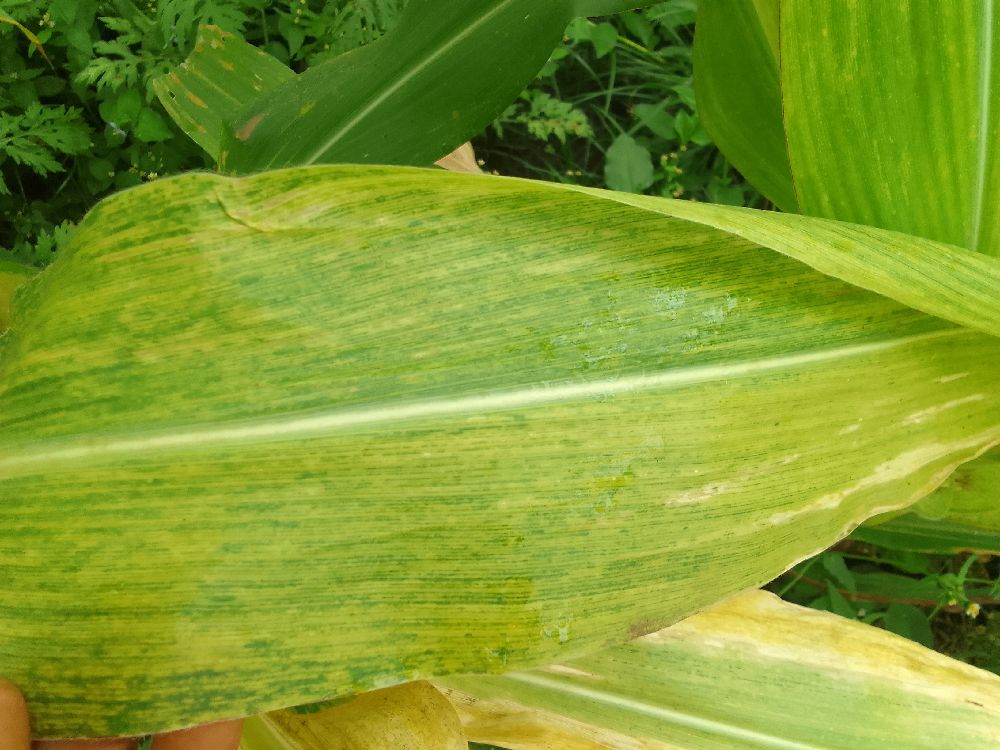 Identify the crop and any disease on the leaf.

maize, maize lethal necrosis
